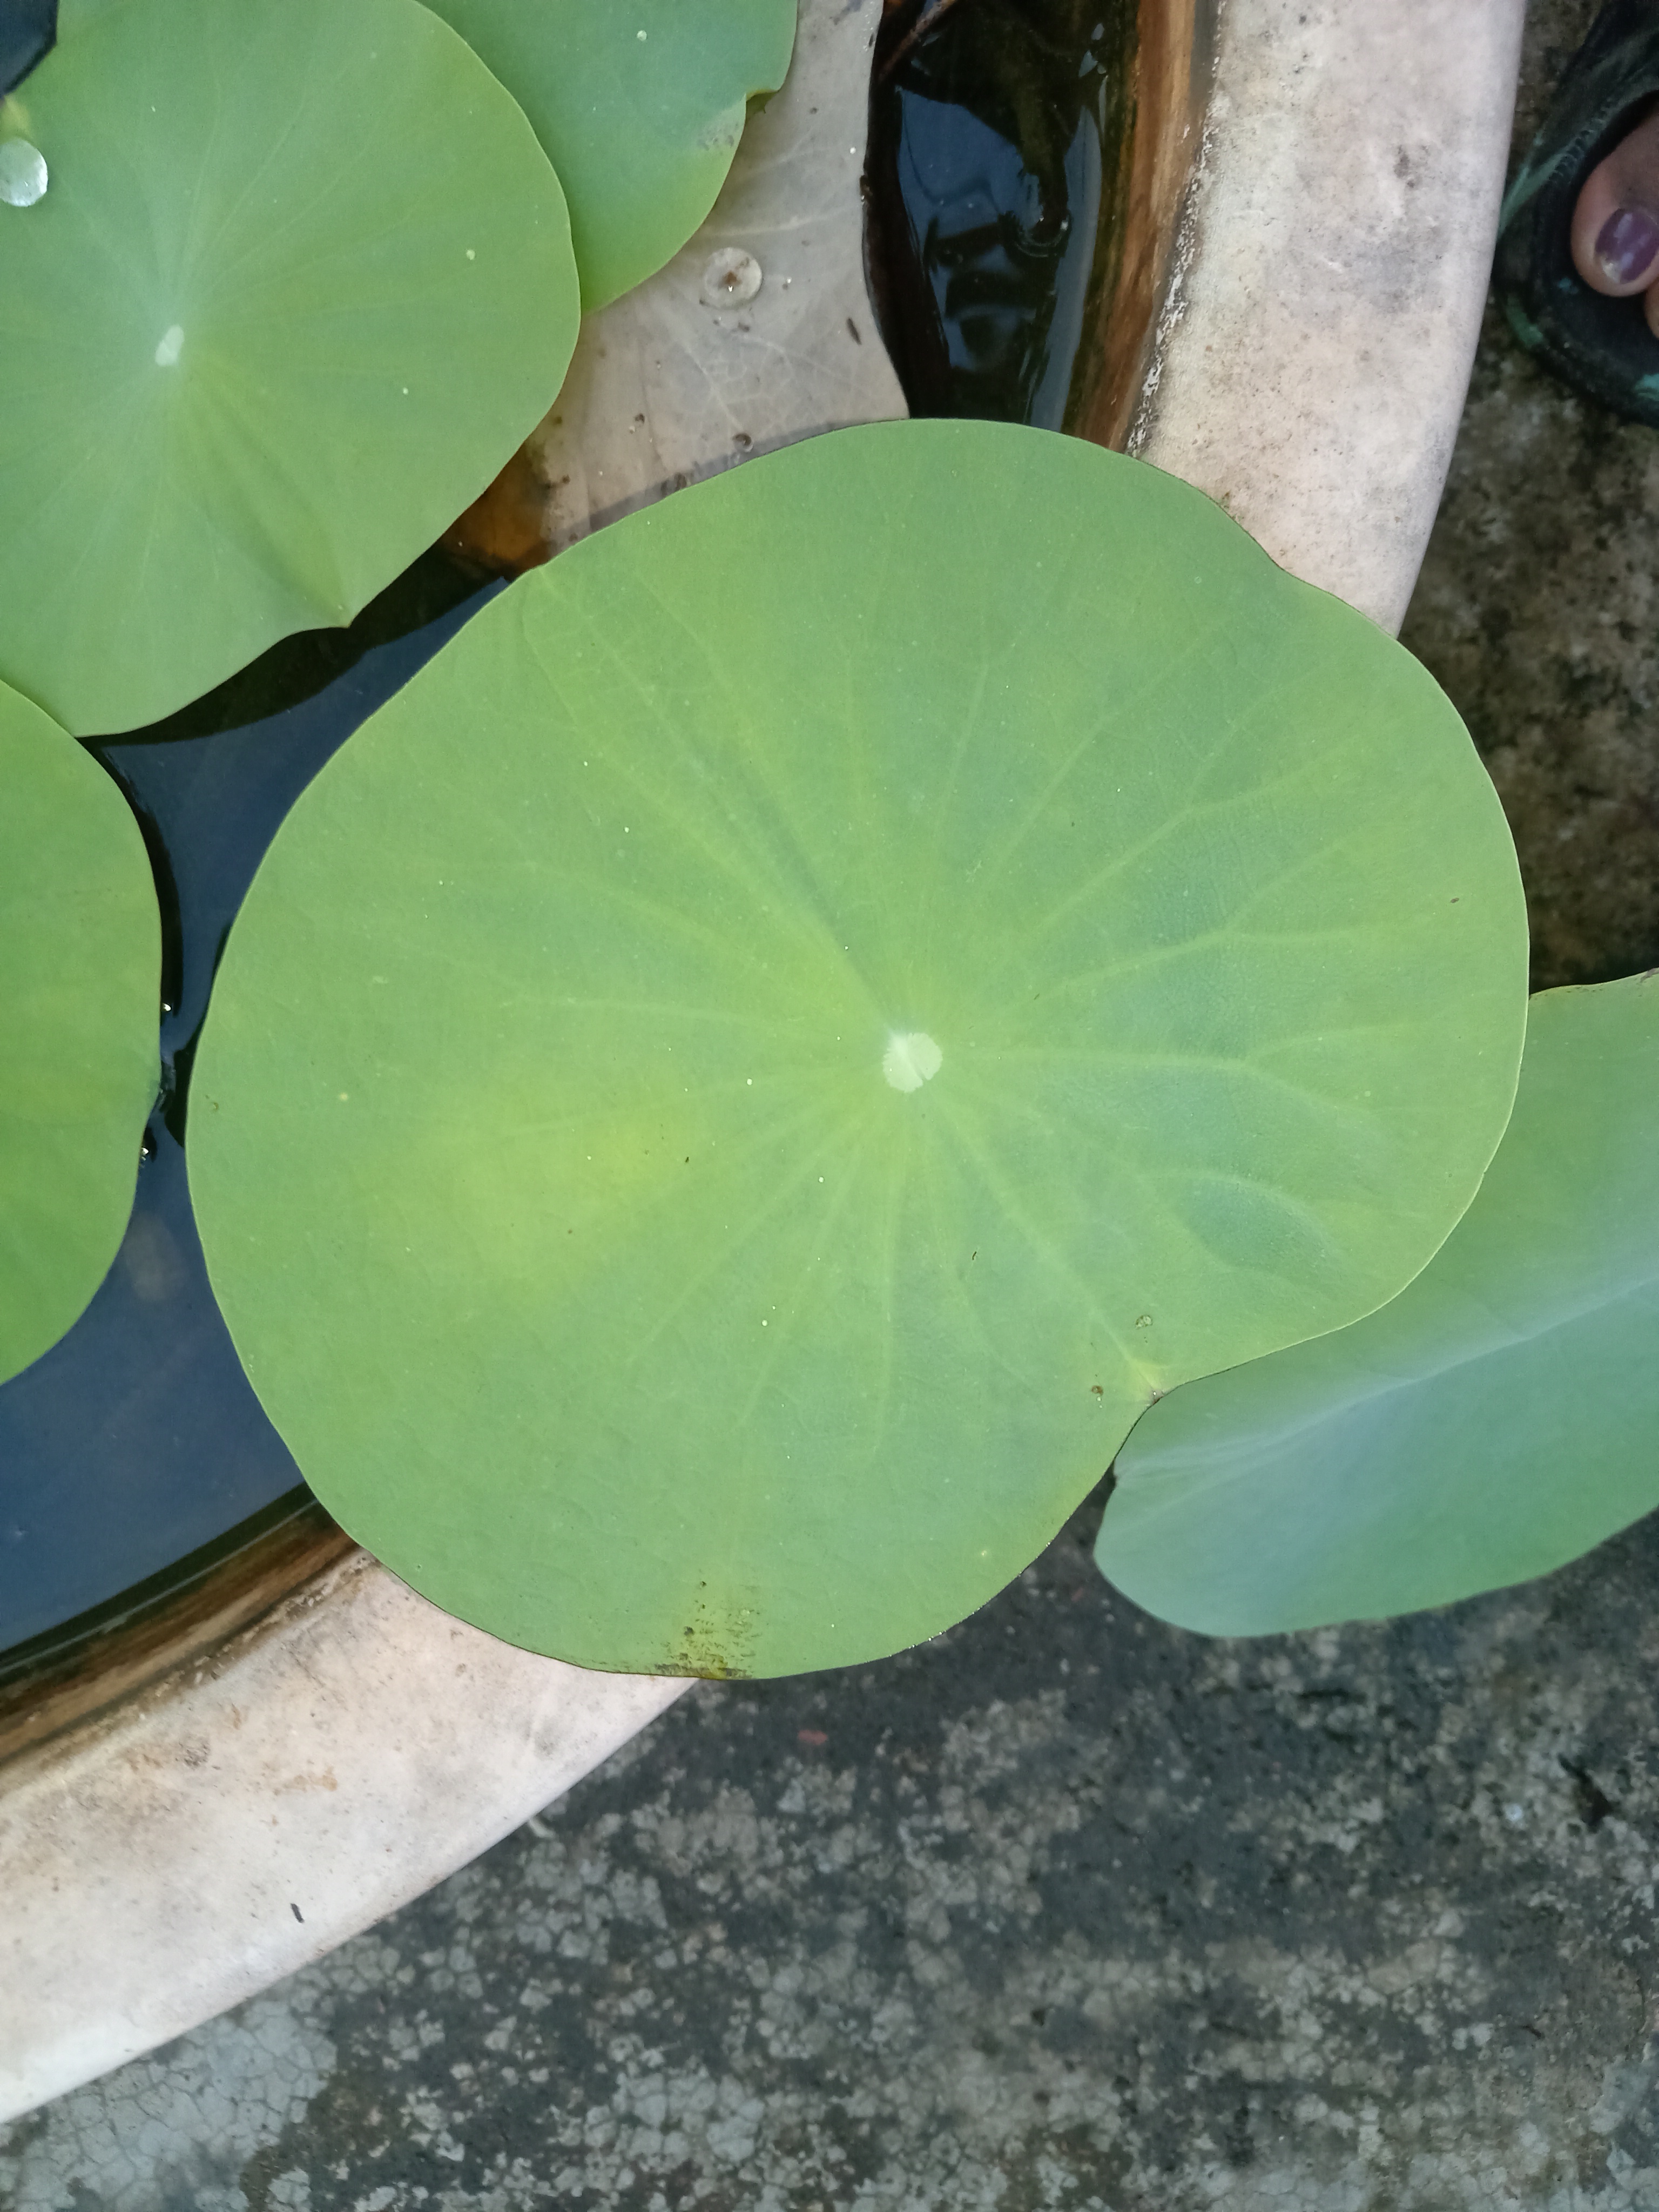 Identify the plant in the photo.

lotus
